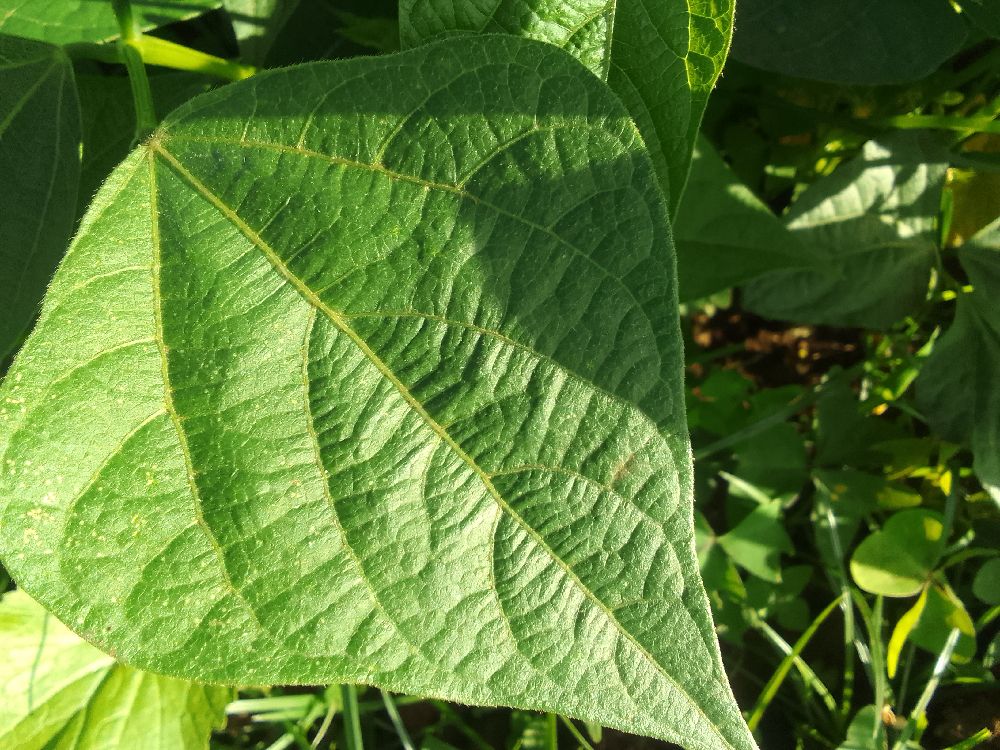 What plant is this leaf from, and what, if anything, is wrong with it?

common bean, healthy
